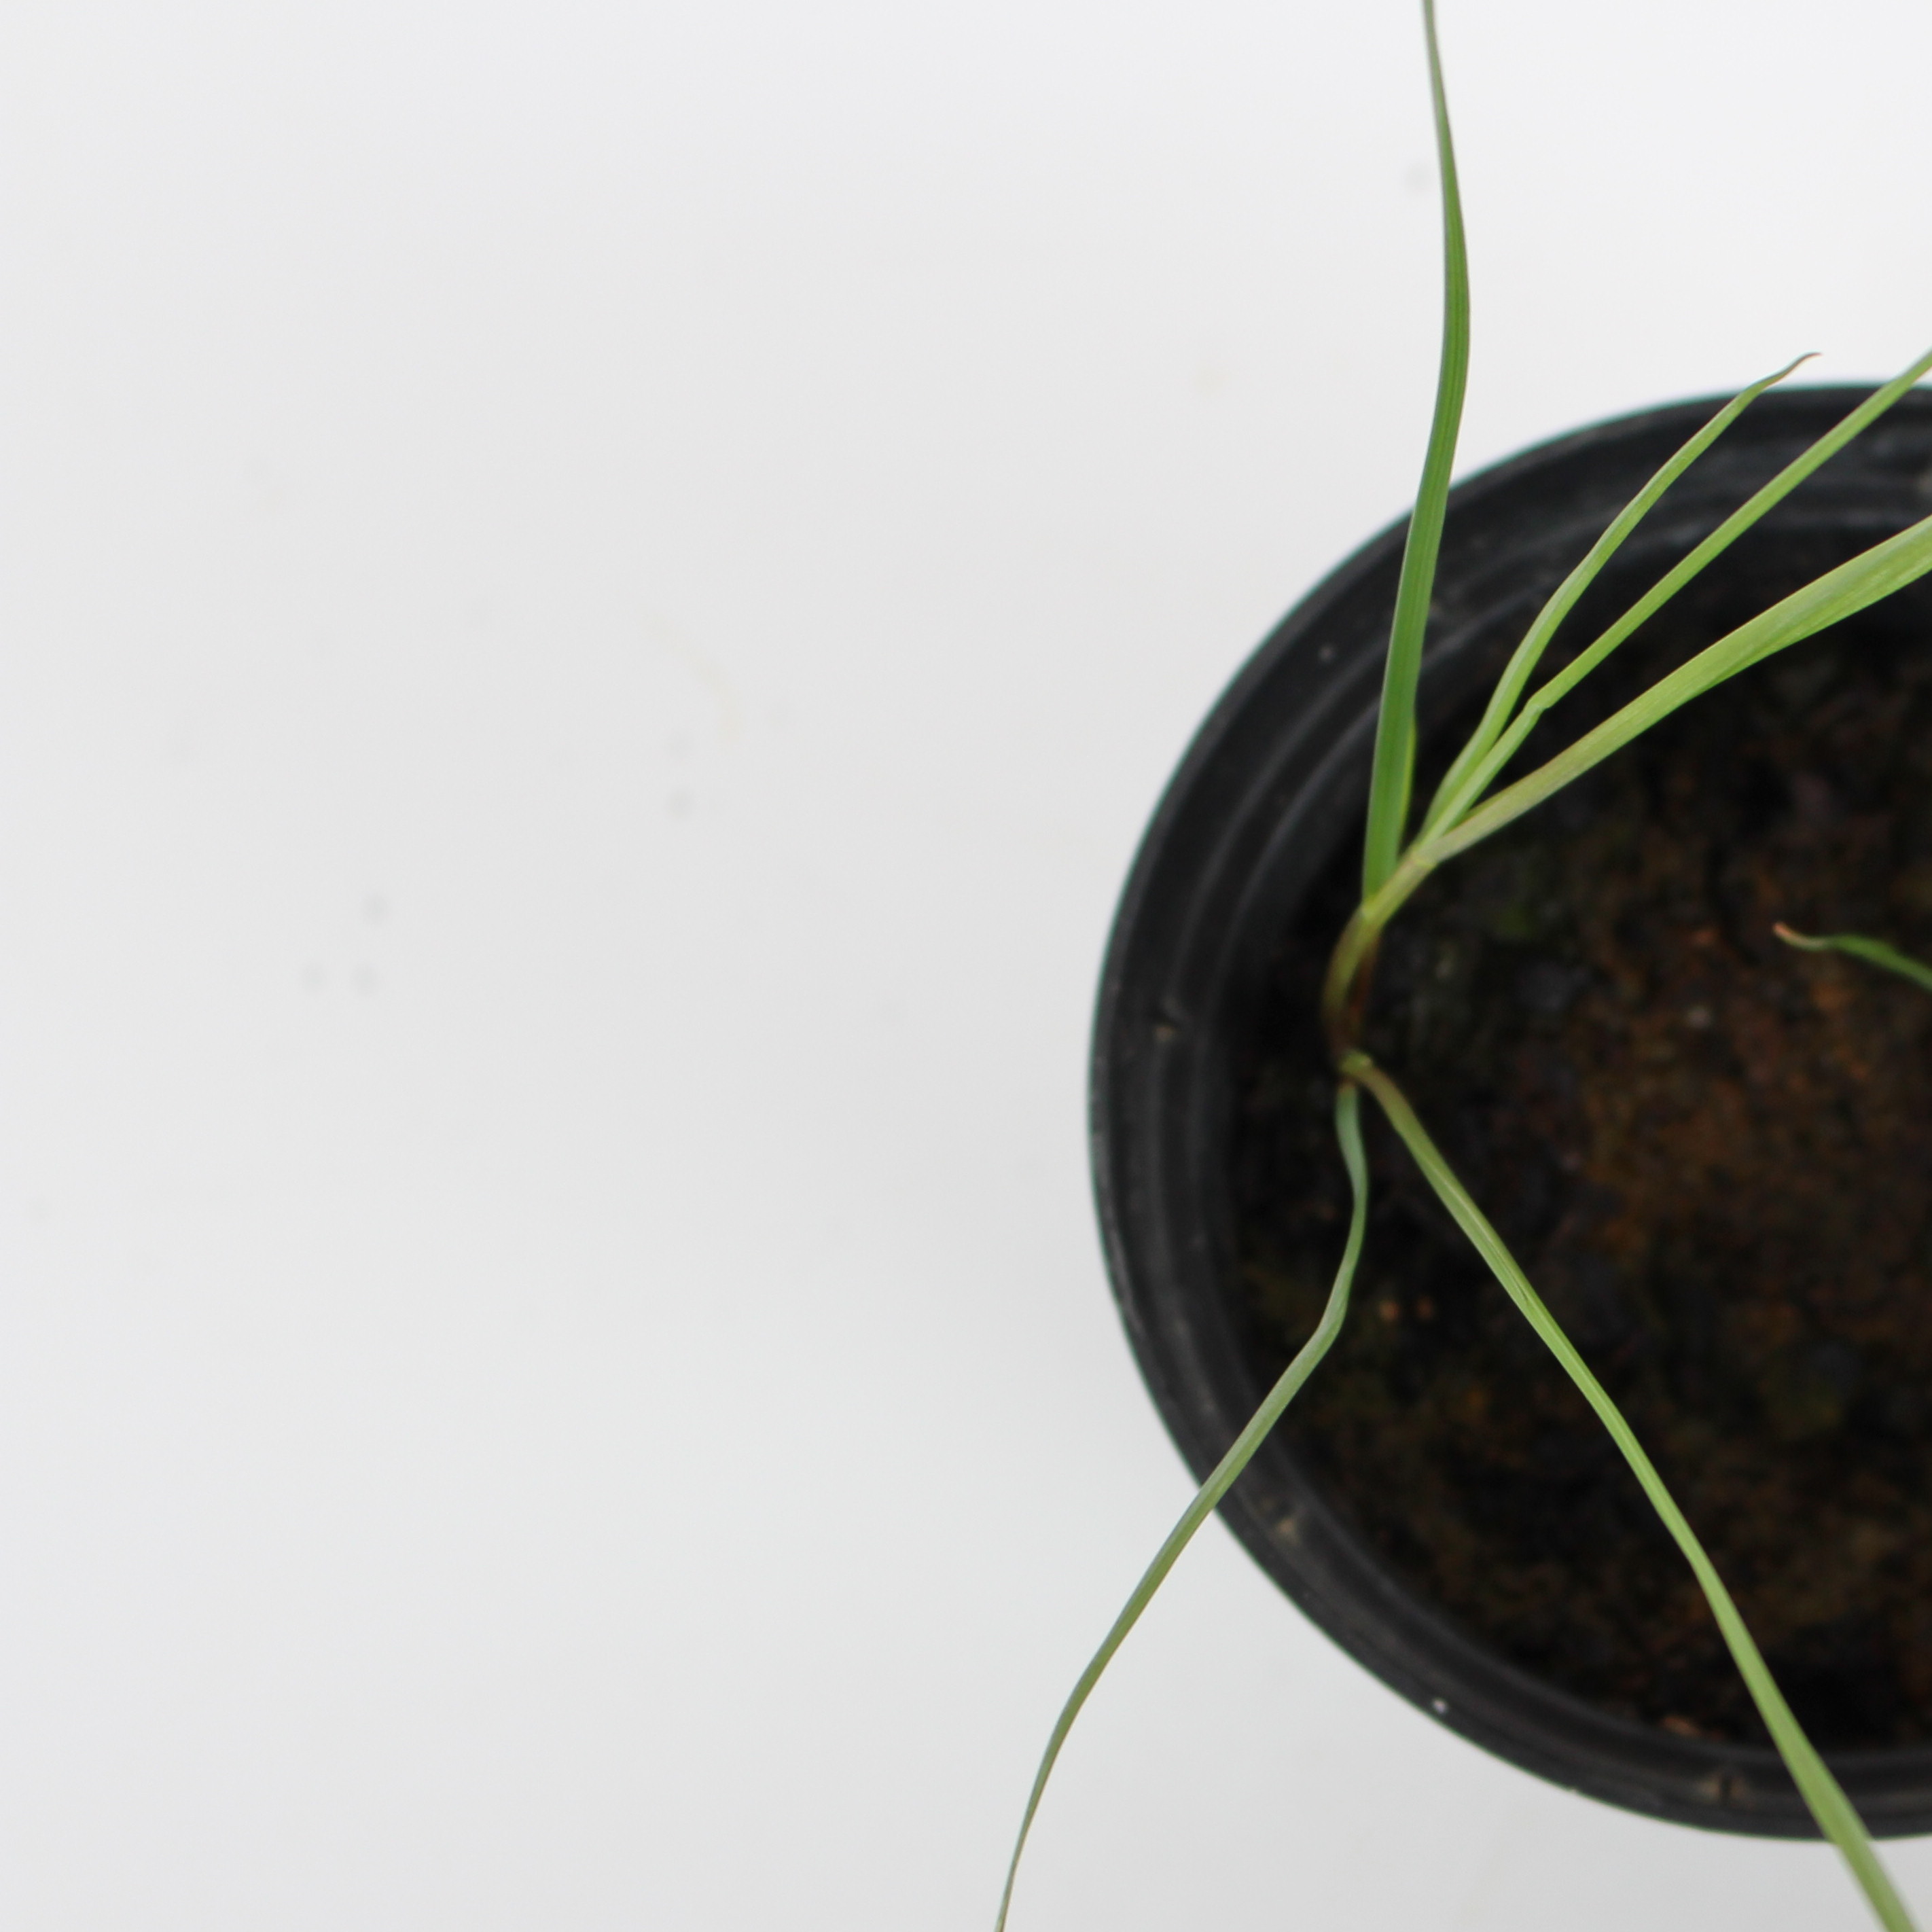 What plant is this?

Lolium multiflorum
